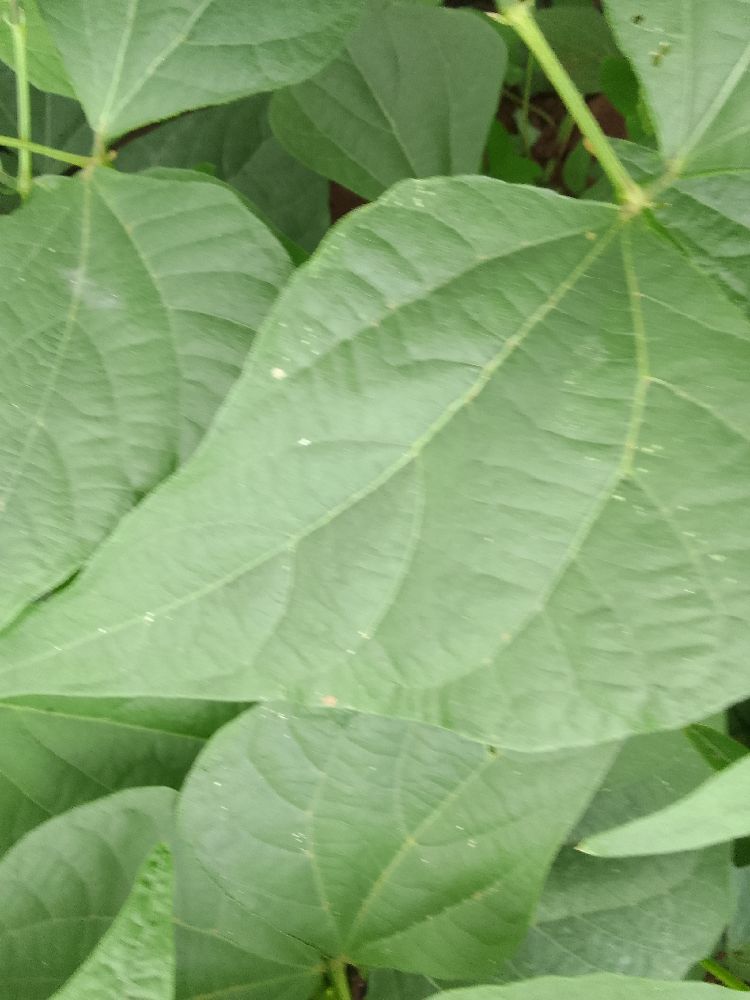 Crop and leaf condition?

common bean, healthy
